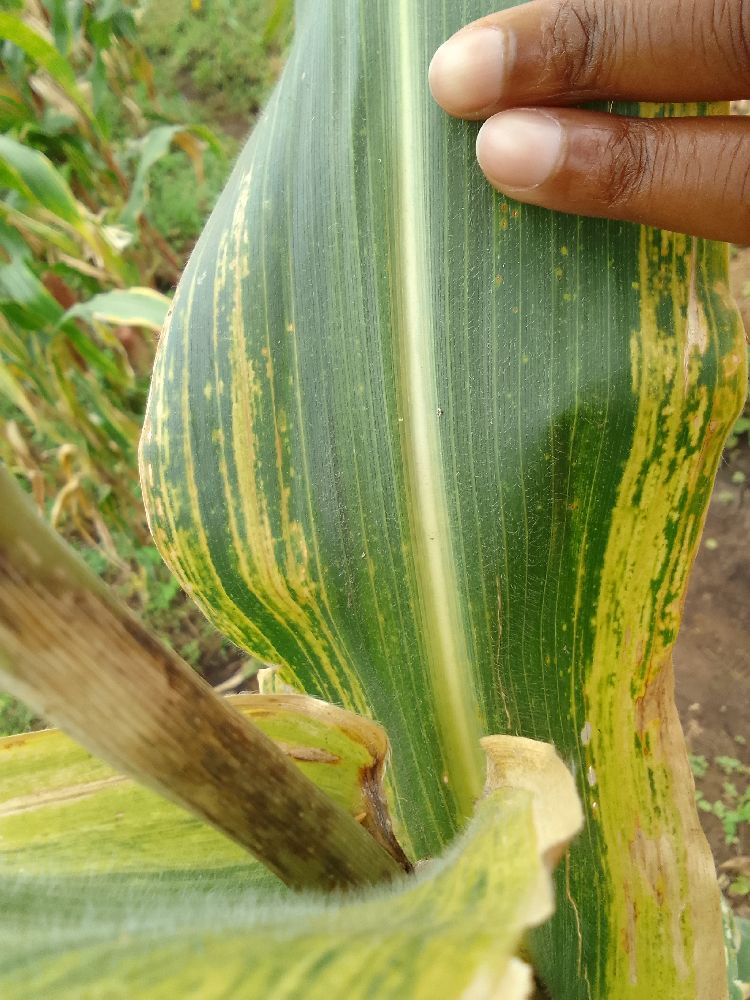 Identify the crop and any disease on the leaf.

maize, maize lethal necrosis
